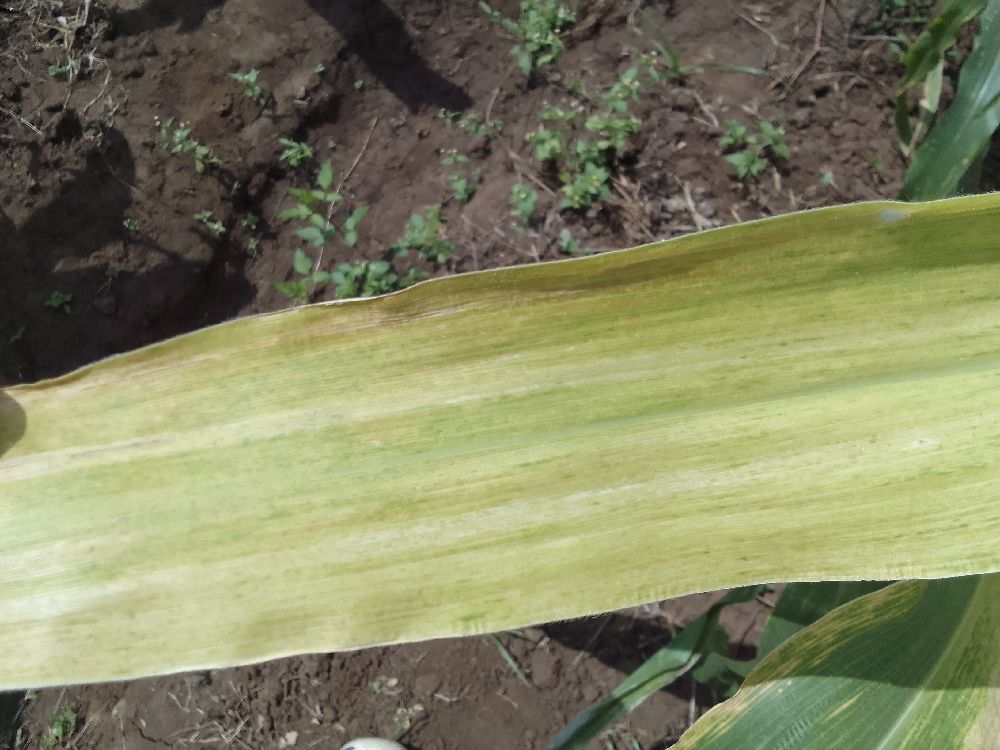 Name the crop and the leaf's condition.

maize, maize lethal necrosis
